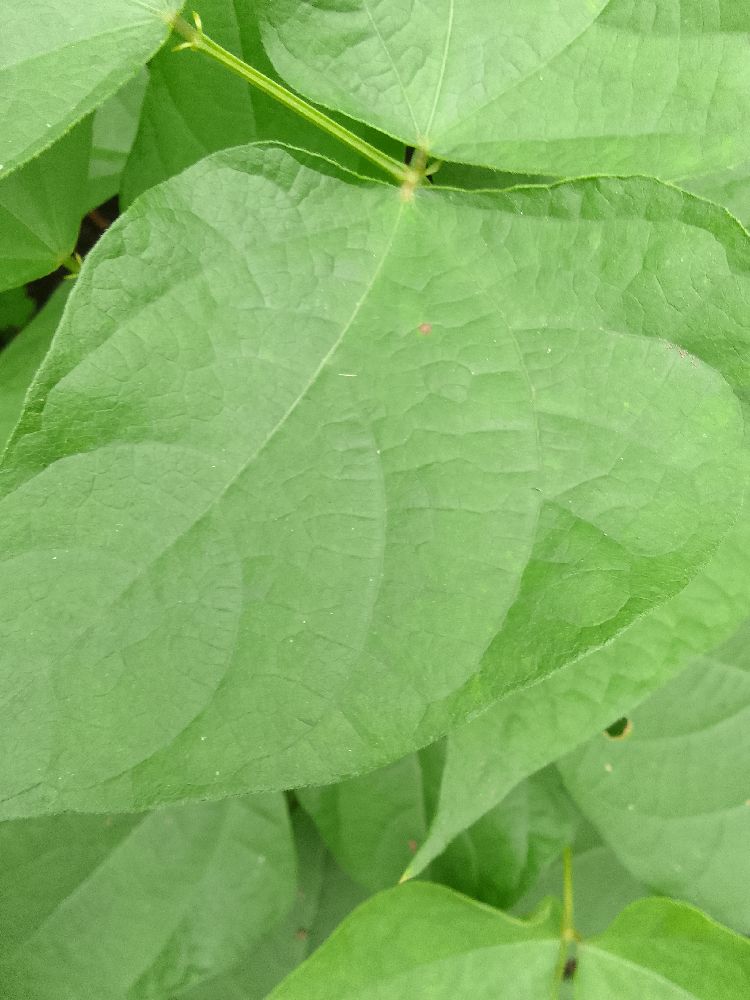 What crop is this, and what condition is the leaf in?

common bean, healthy
